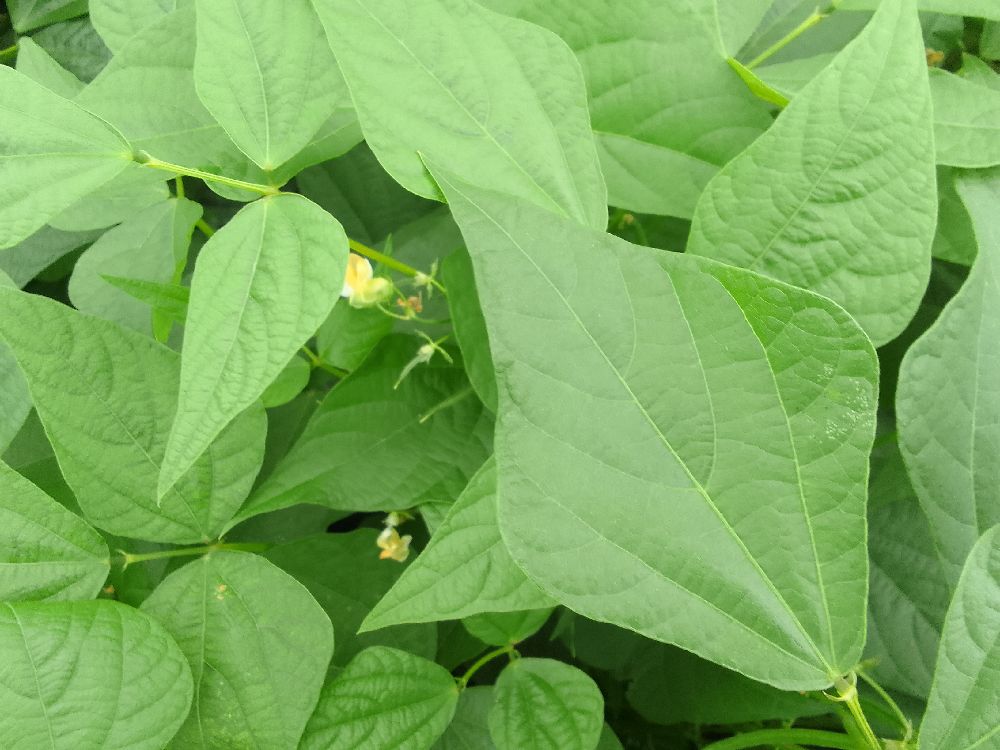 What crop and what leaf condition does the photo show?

common bean, healthy
